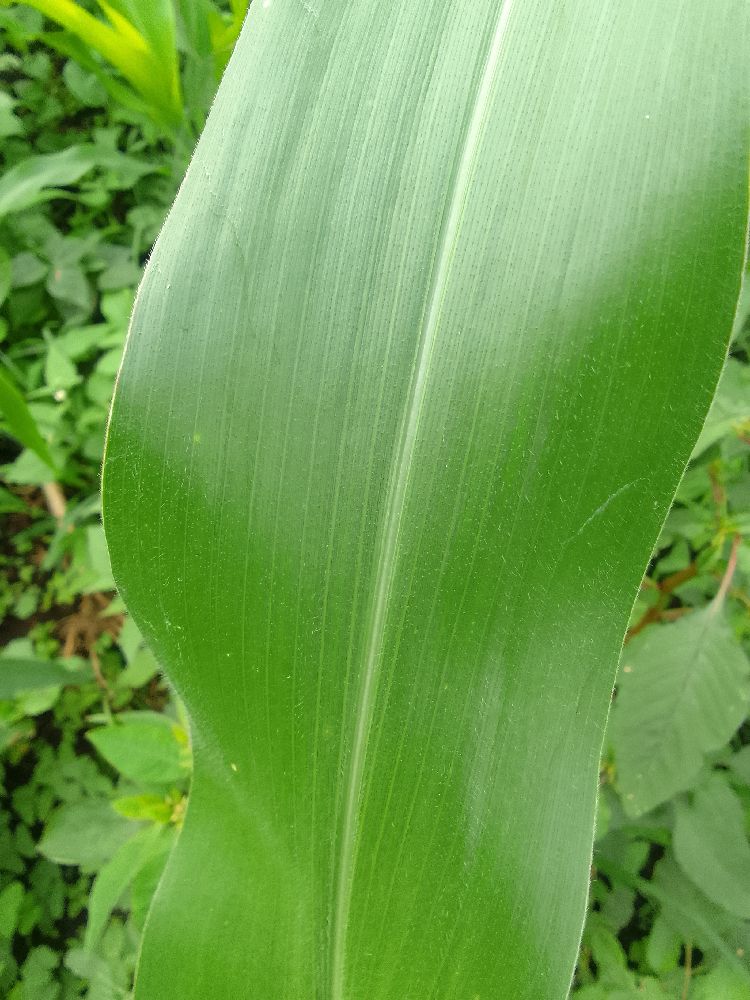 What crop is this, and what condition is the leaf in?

maize, healthy
